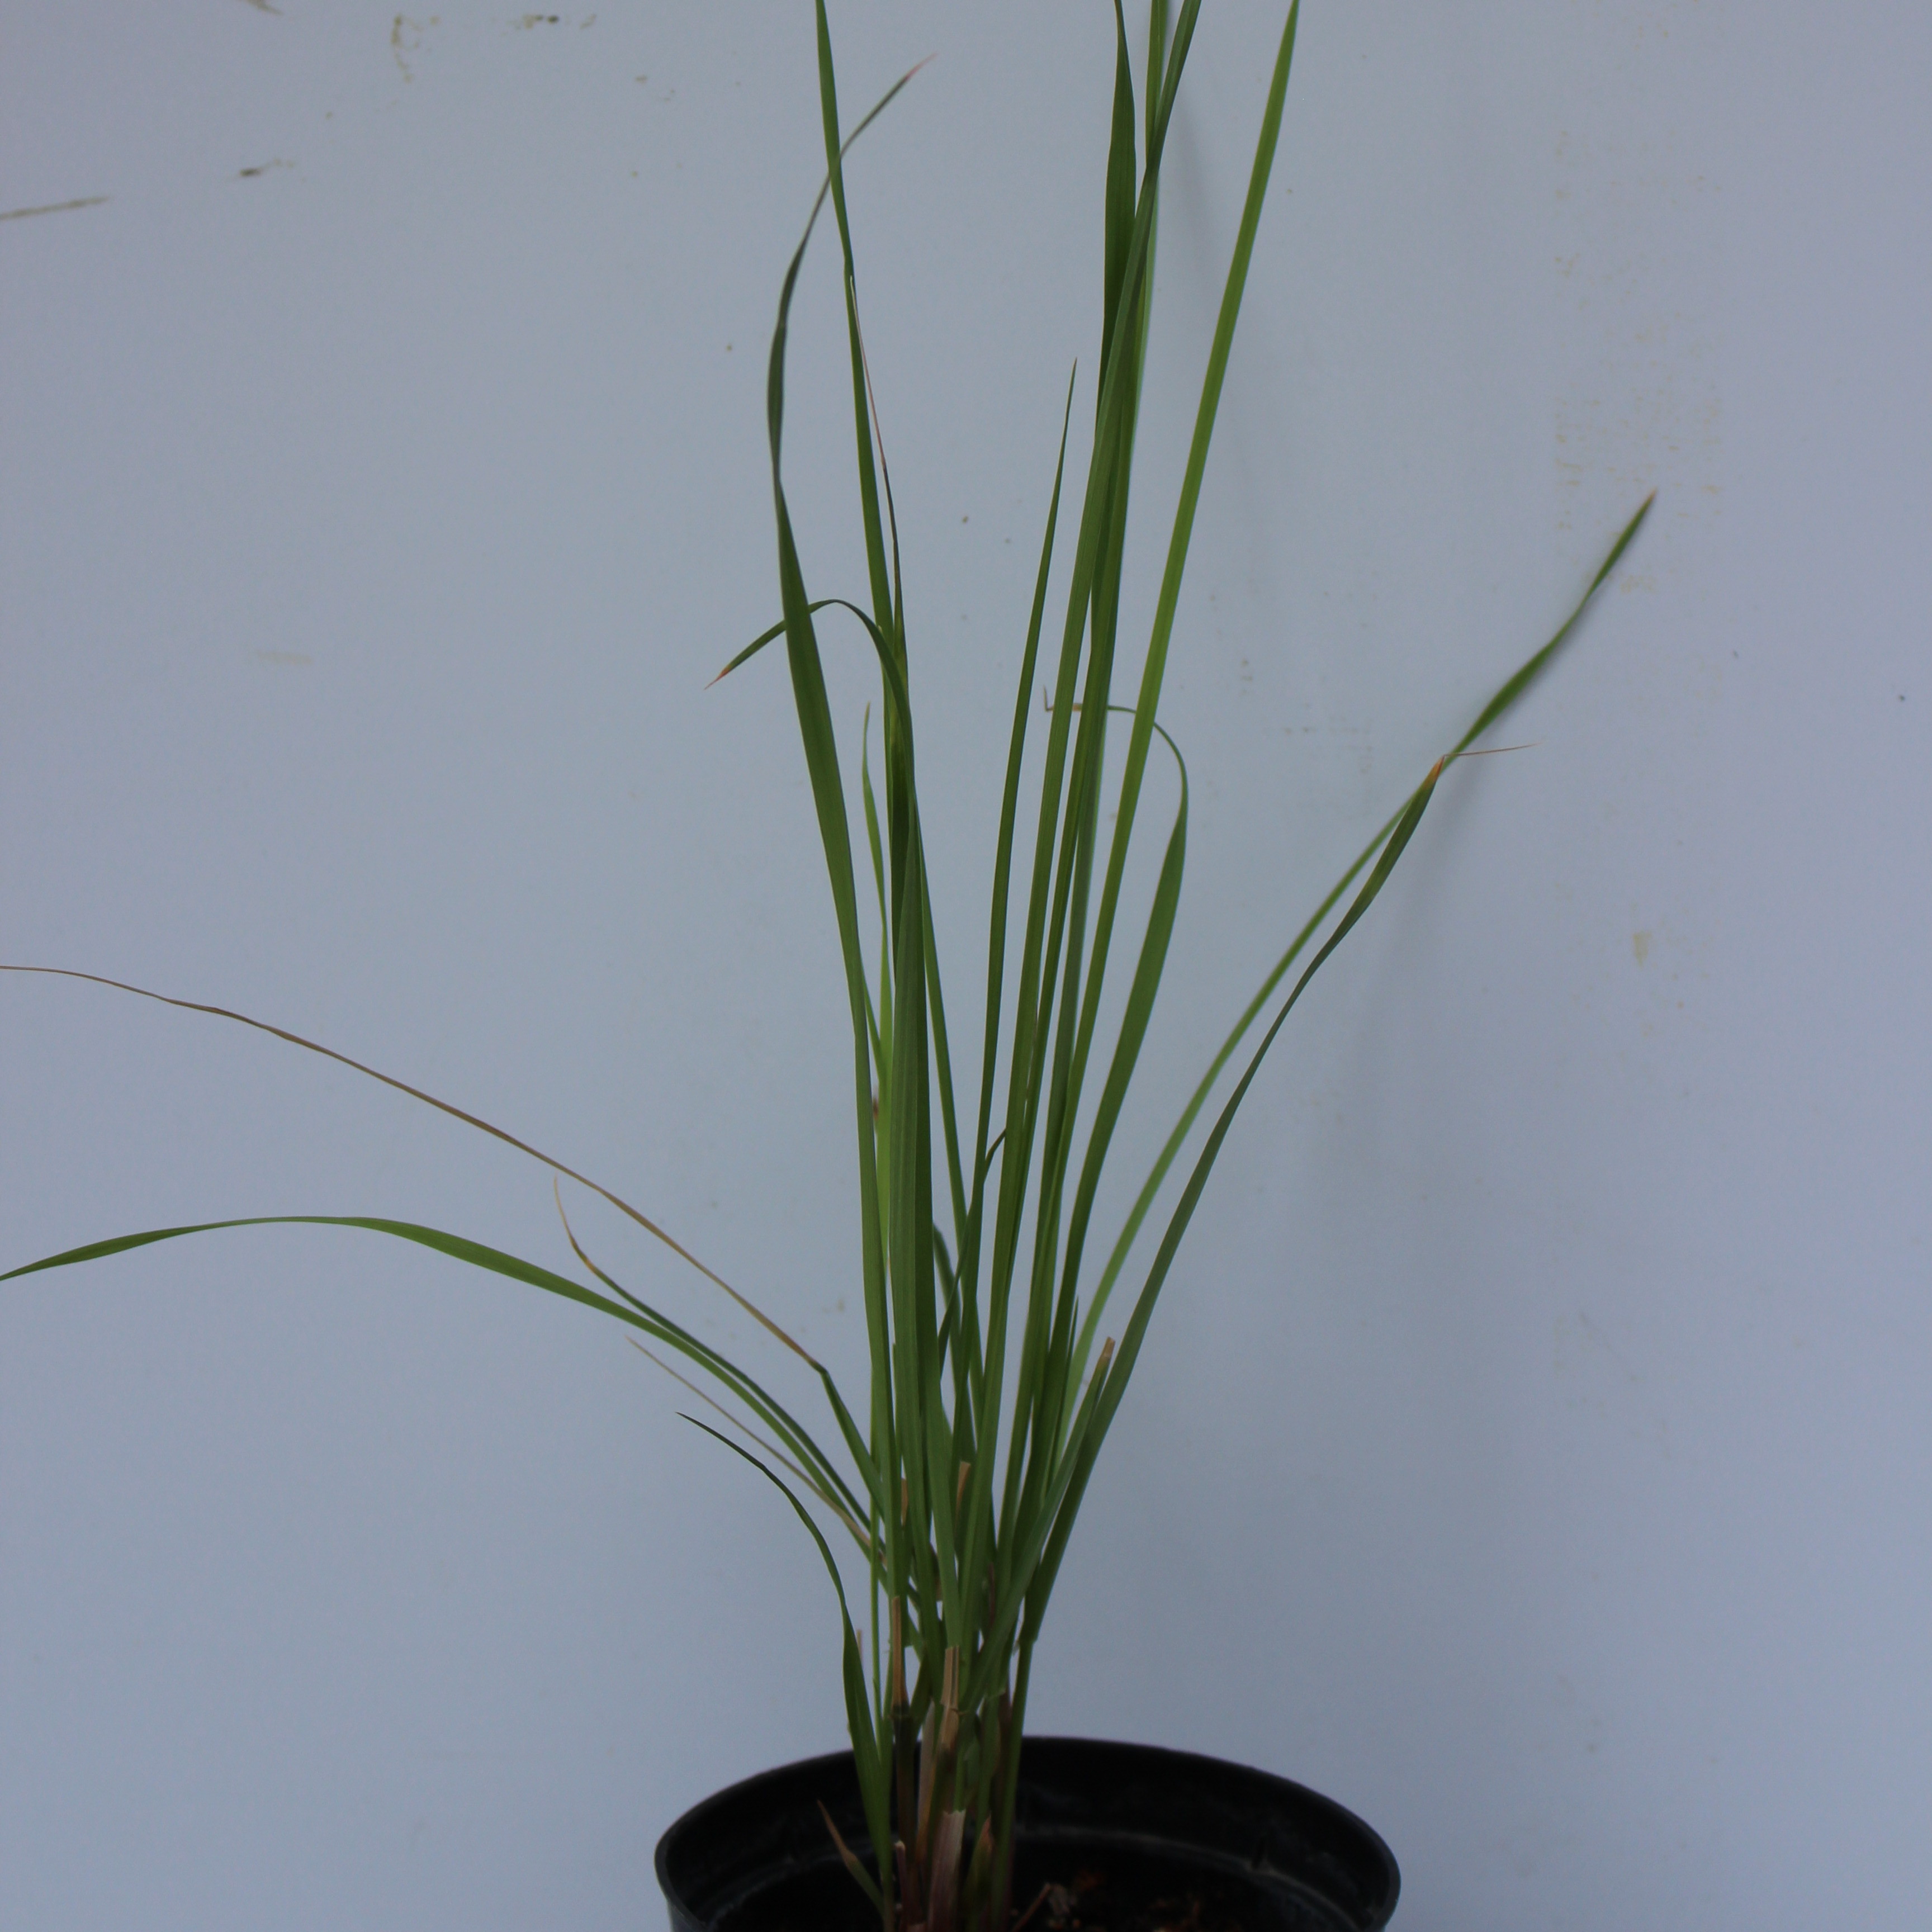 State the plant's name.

Lolium multiflorum
